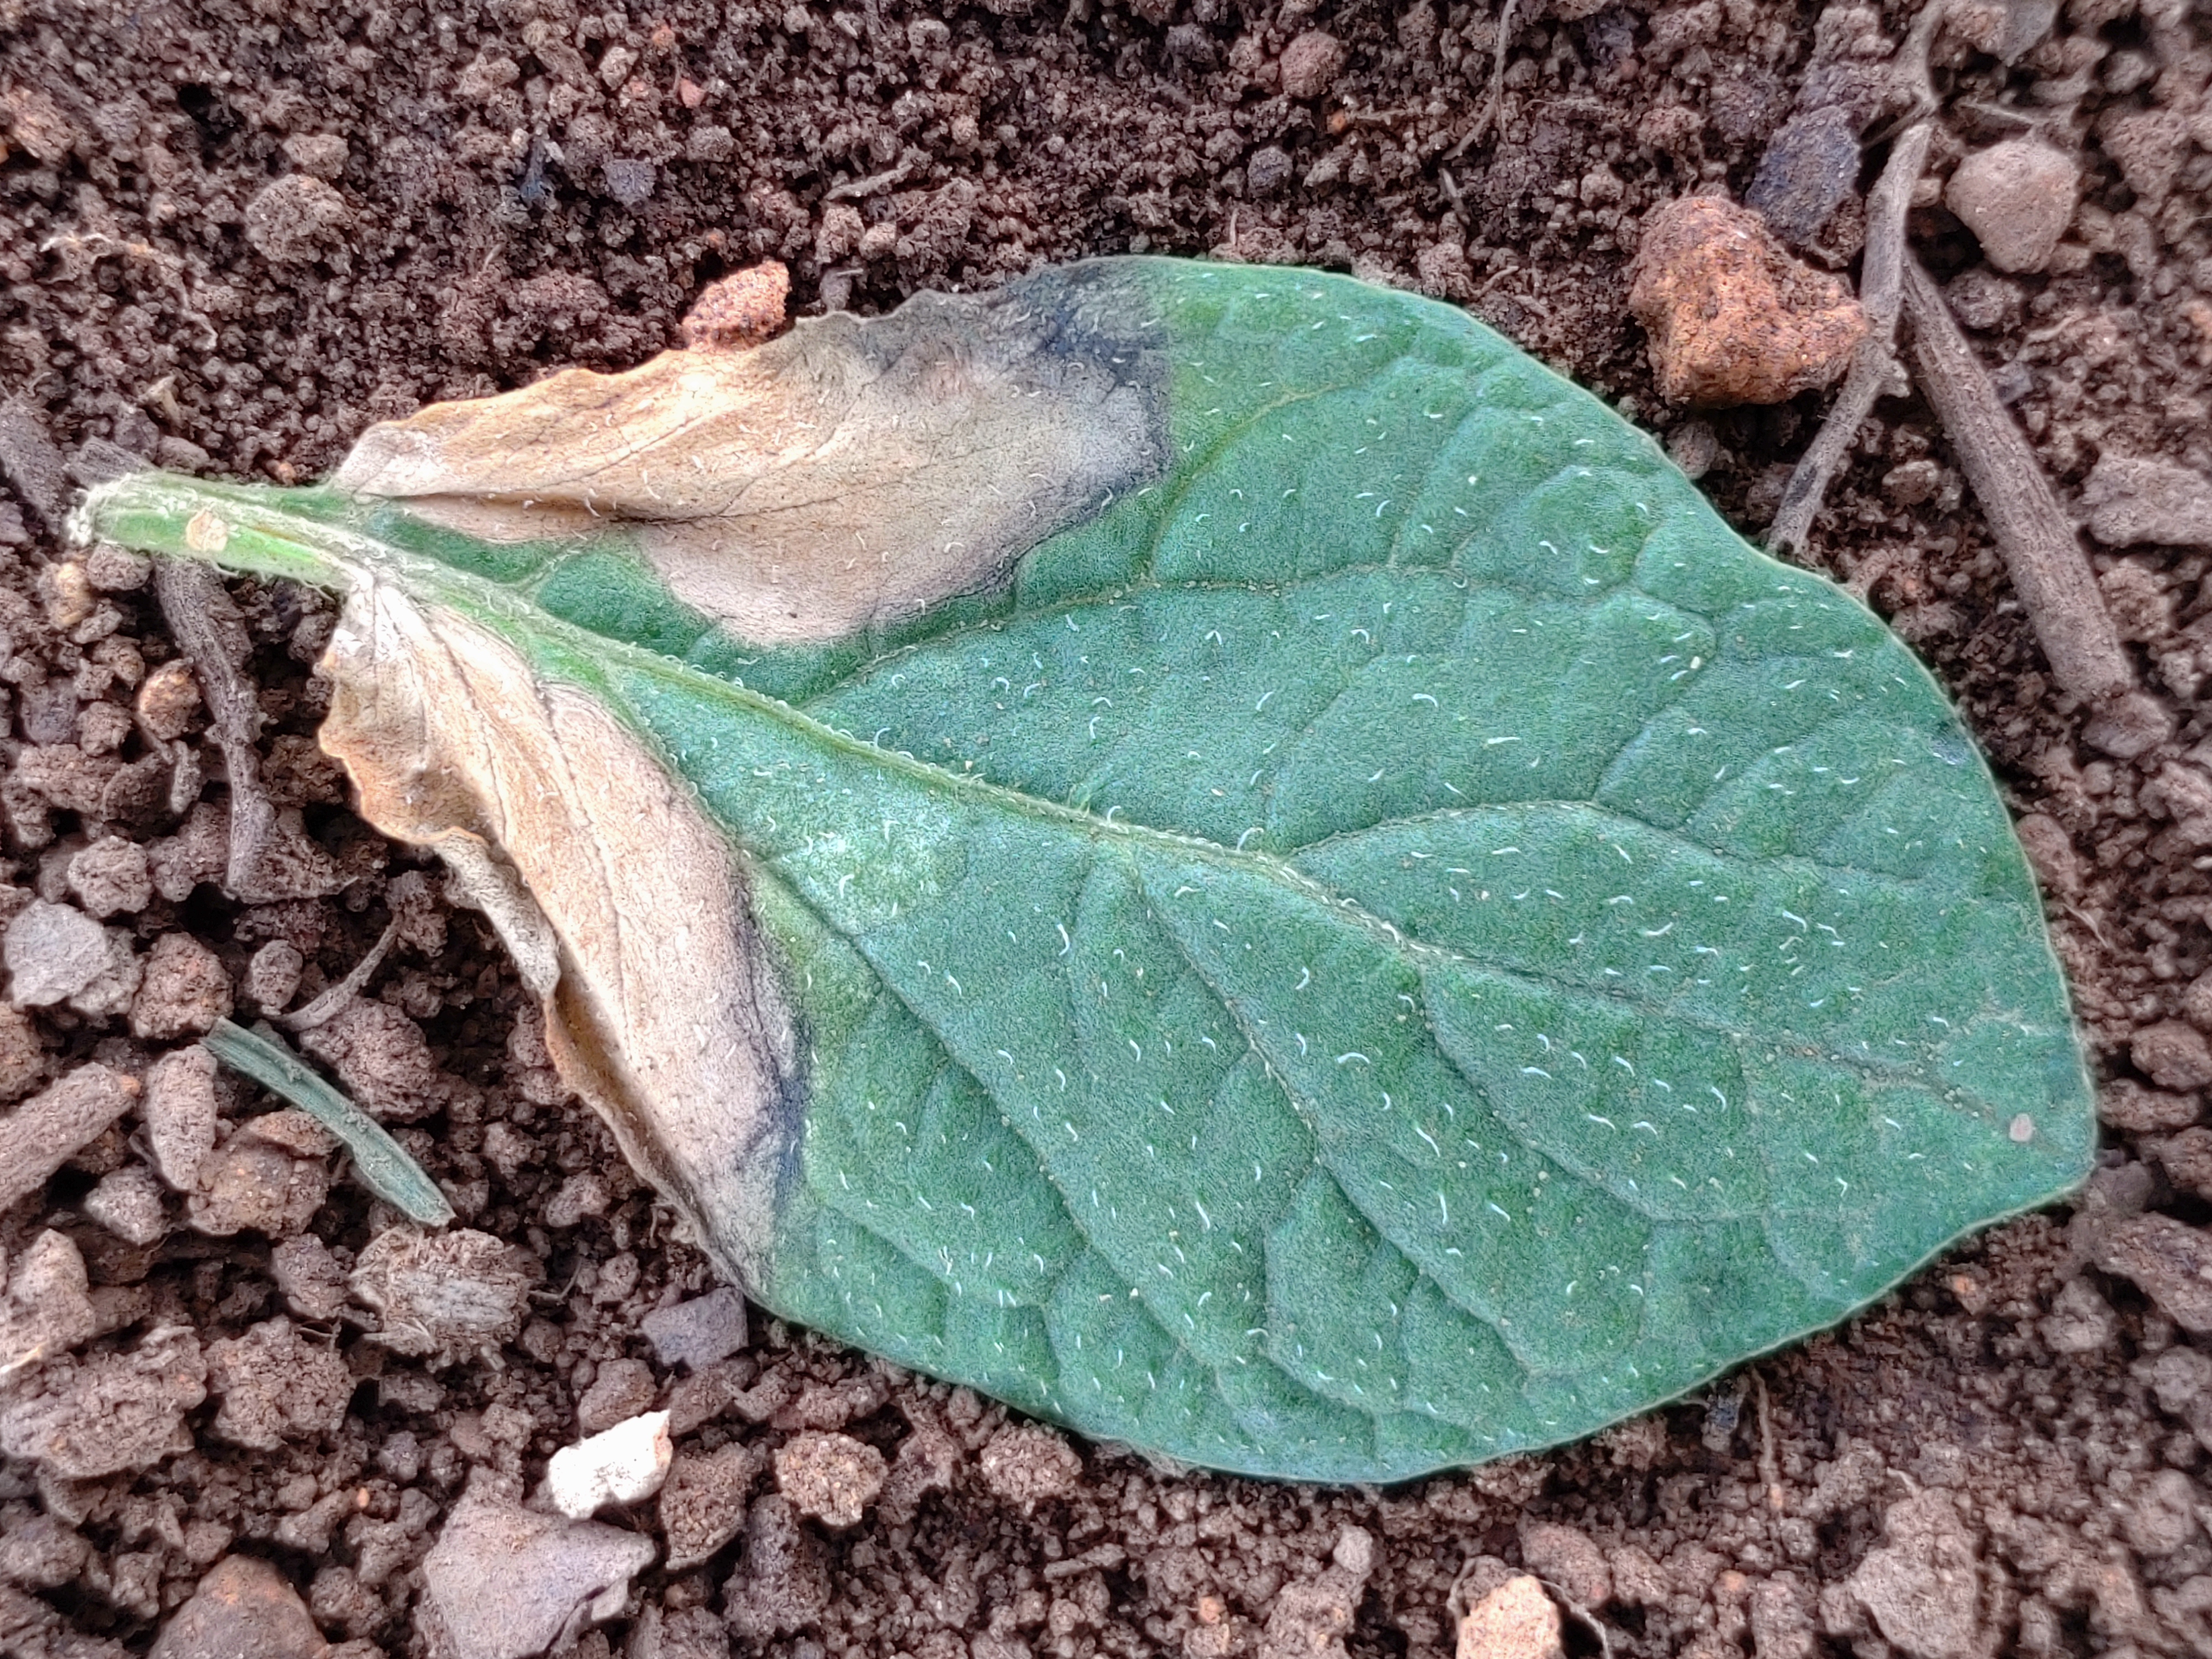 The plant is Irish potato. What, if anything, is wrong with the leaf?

early blight
